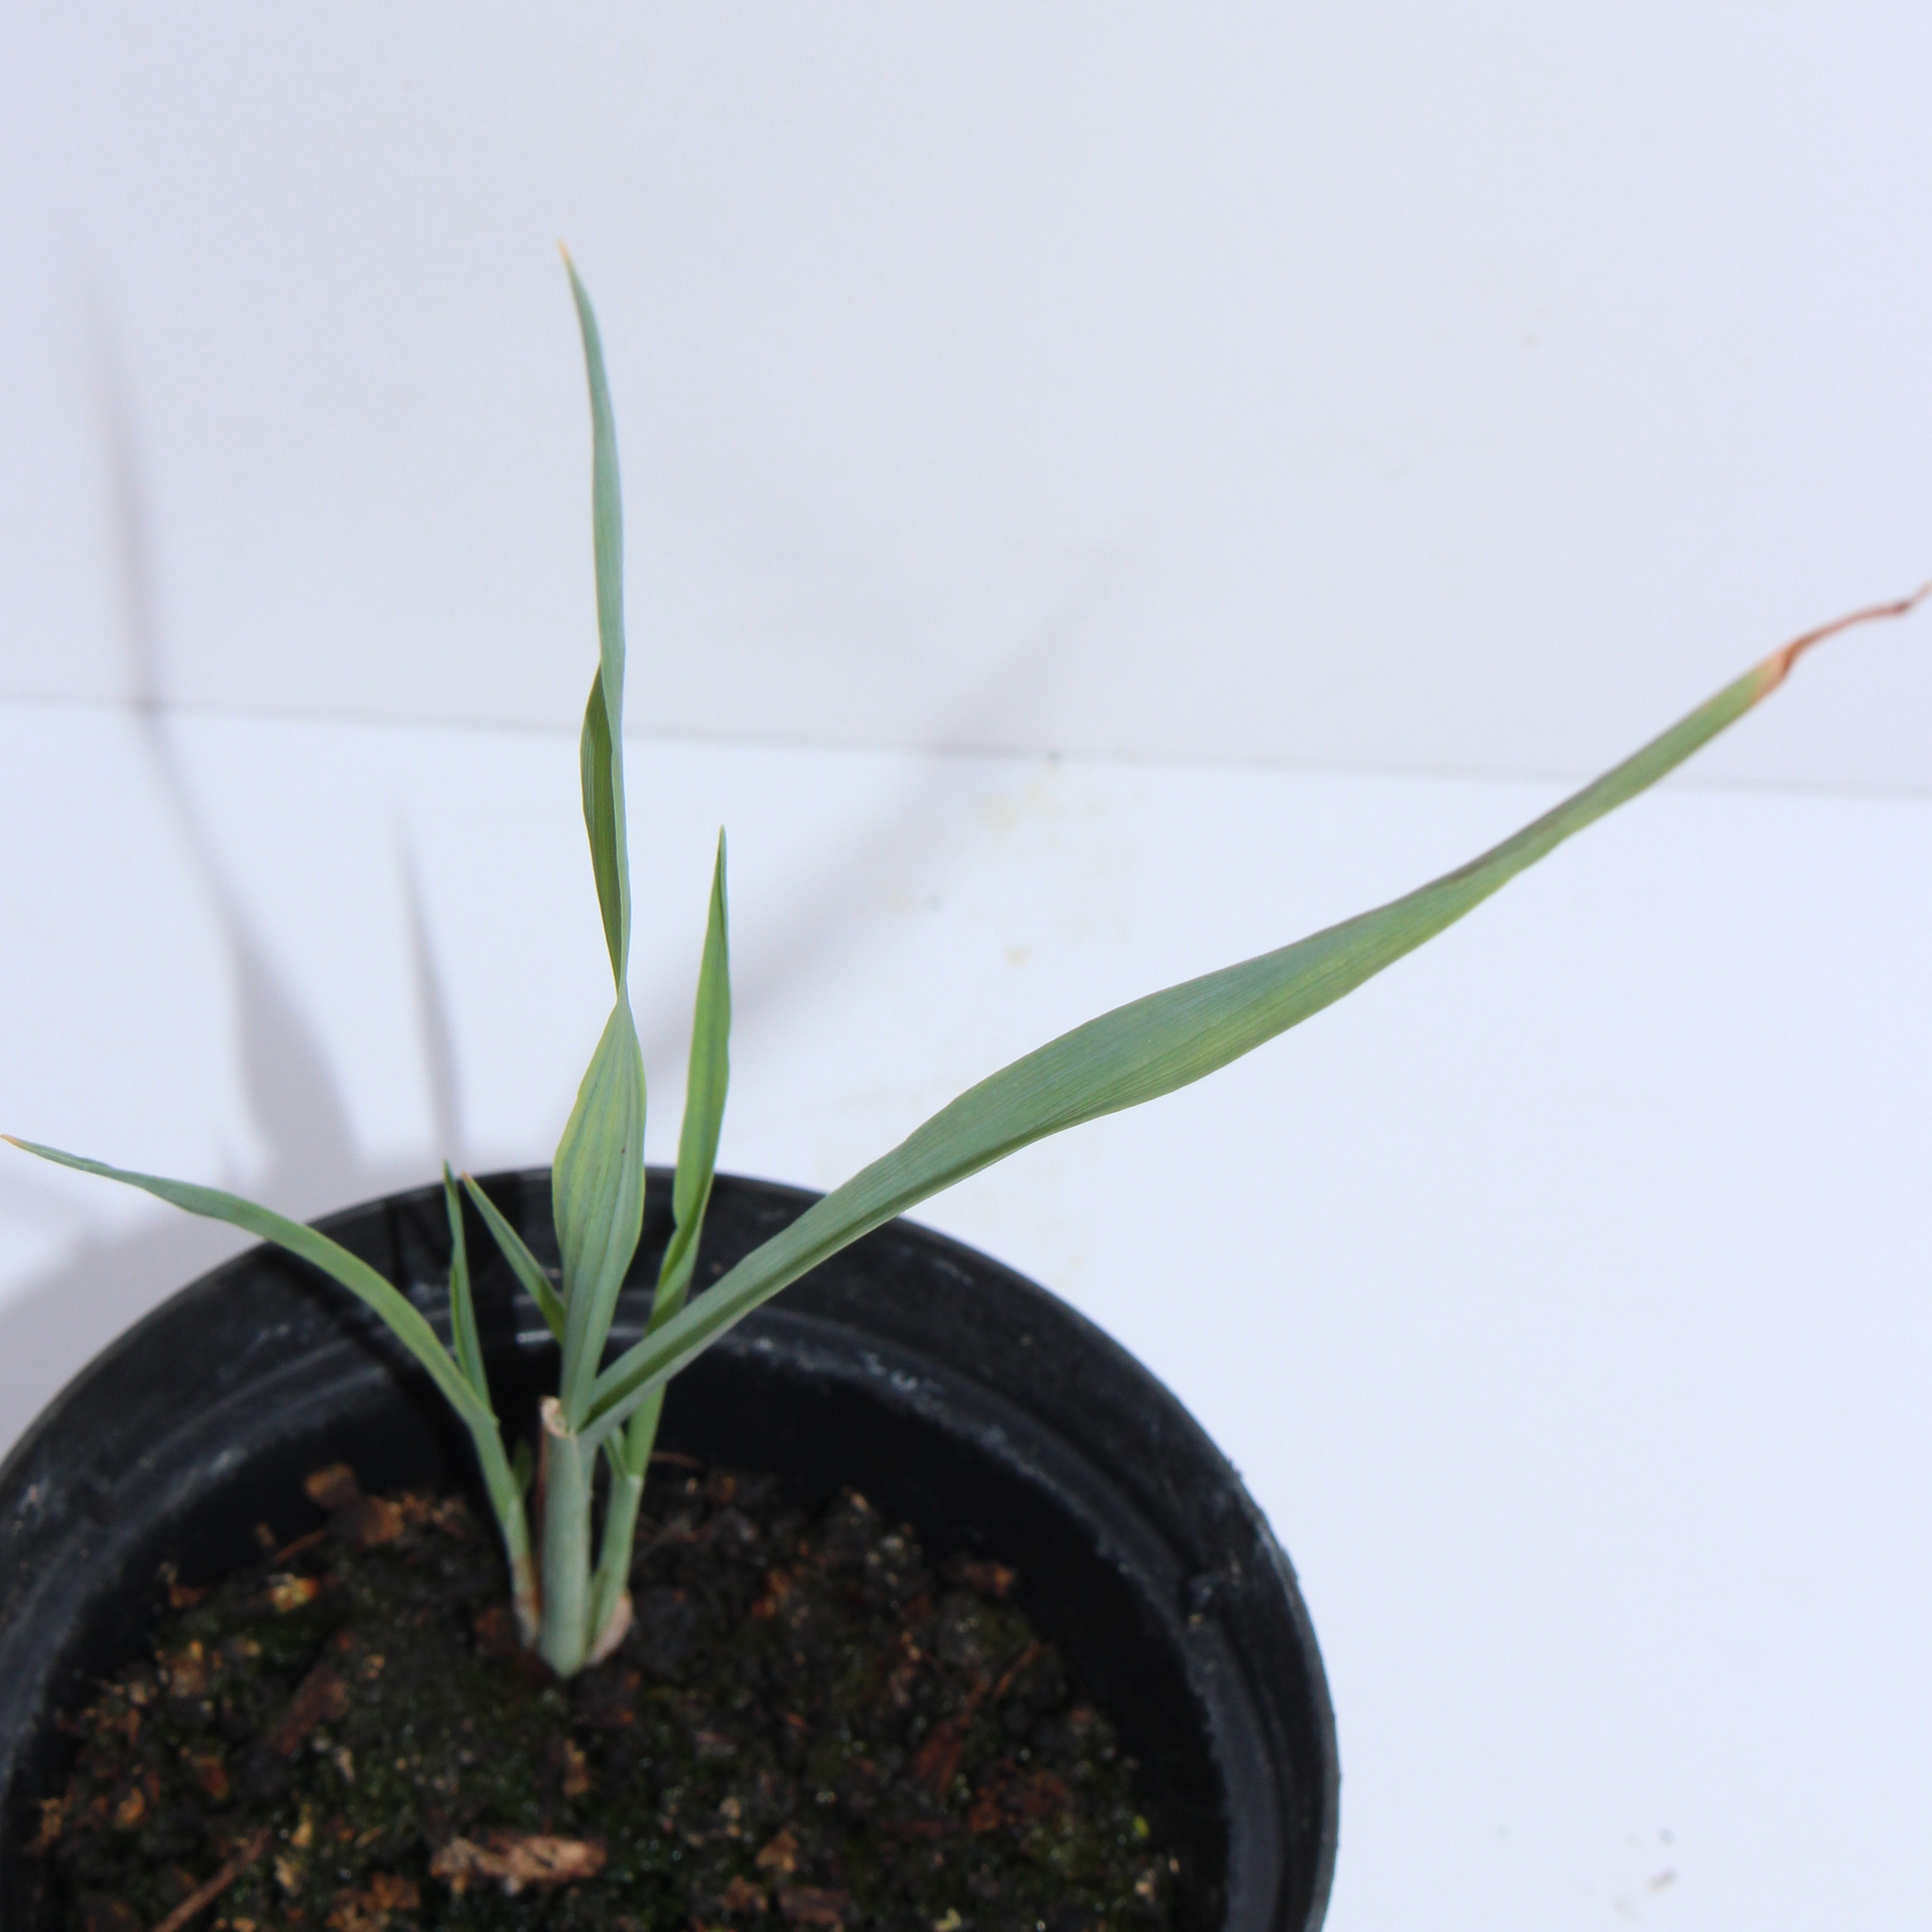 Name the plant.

Avena sterilis
